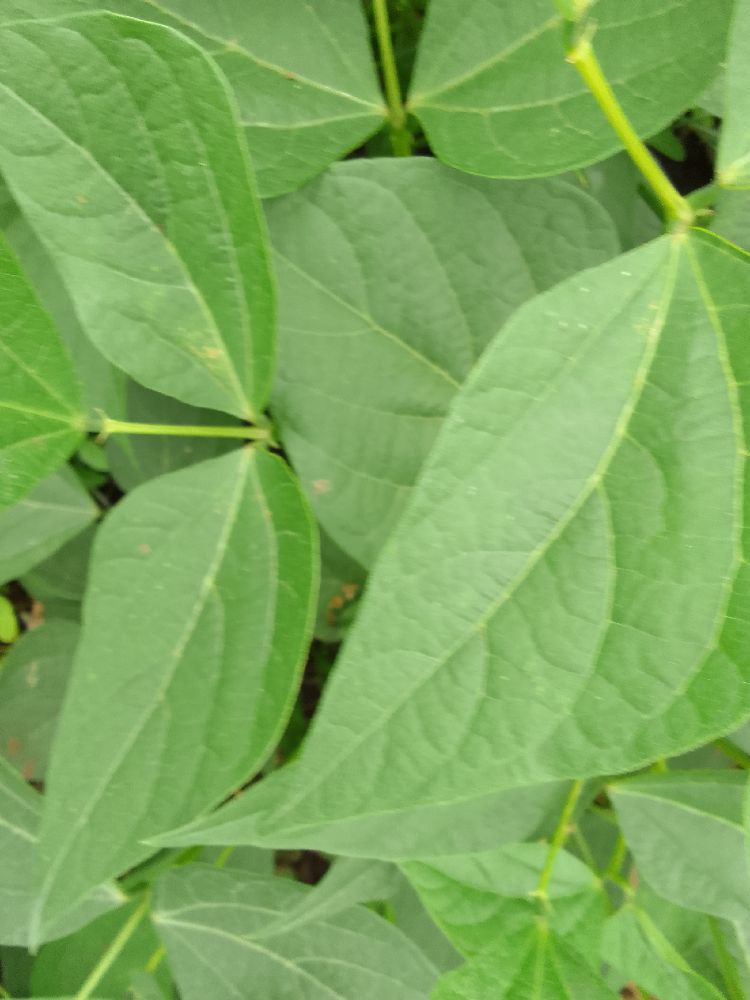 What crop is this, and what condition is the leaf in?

common bean, healthy
